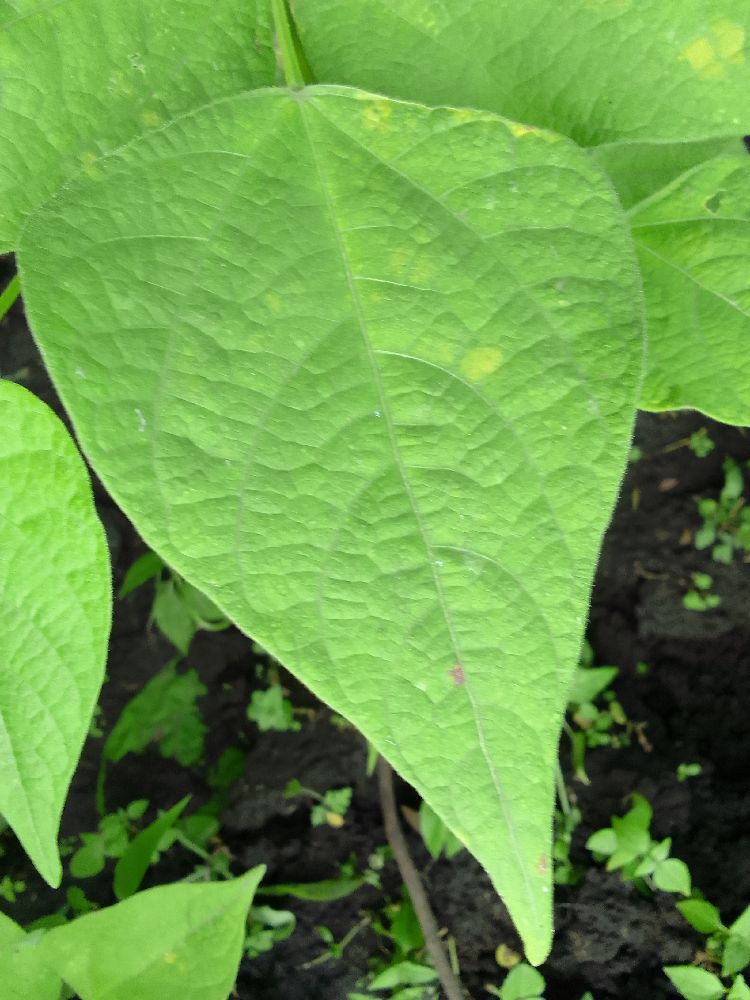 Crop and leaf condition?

common bean, healthy
